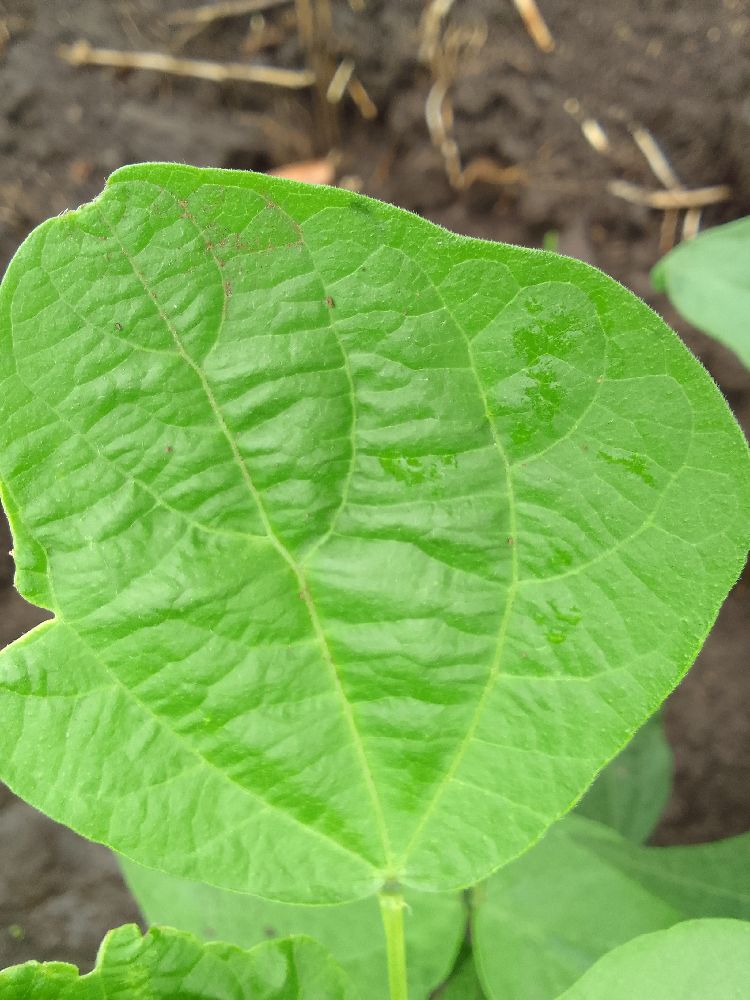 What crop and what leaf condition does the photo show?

common bean, healthy
